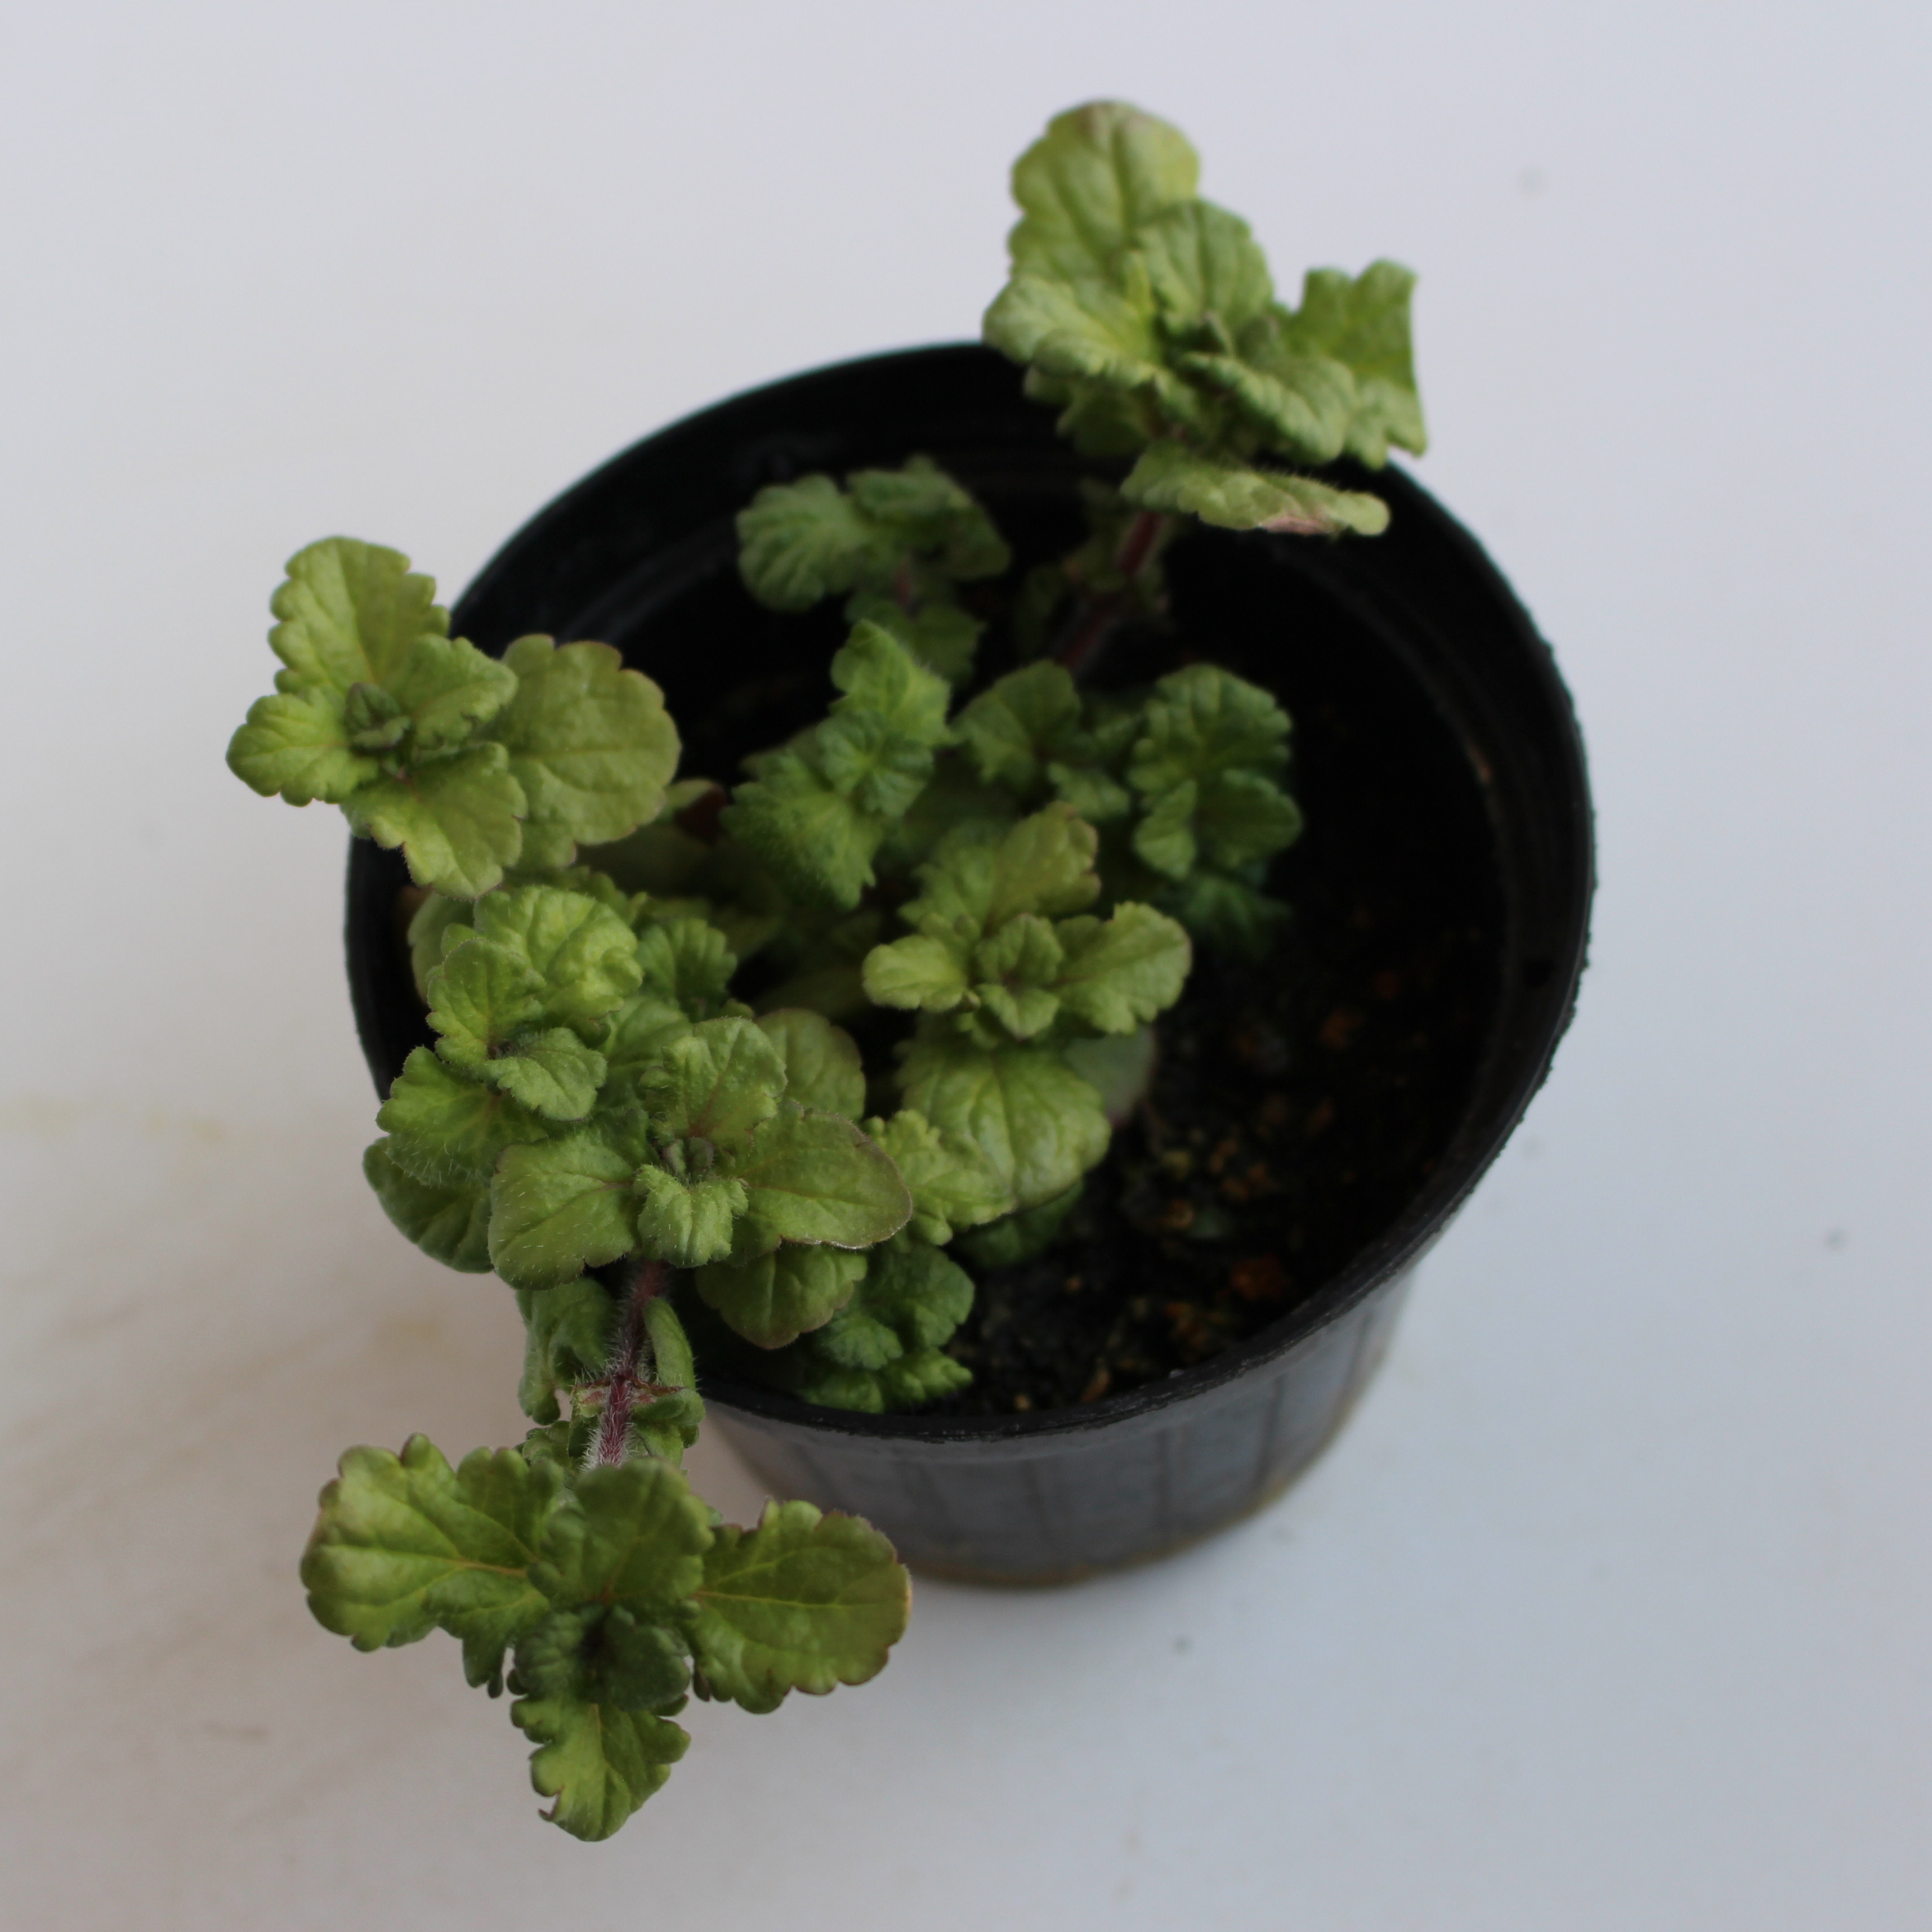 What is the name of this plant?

Veronica persica
